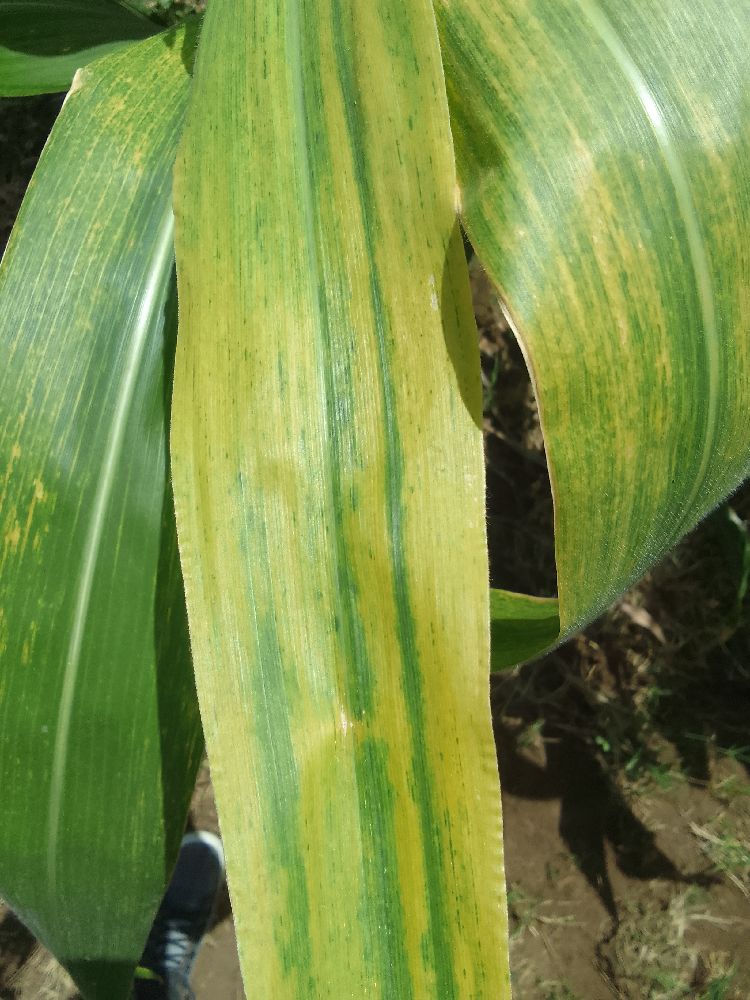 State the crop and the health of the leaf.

maize, maize lethal necrosis
